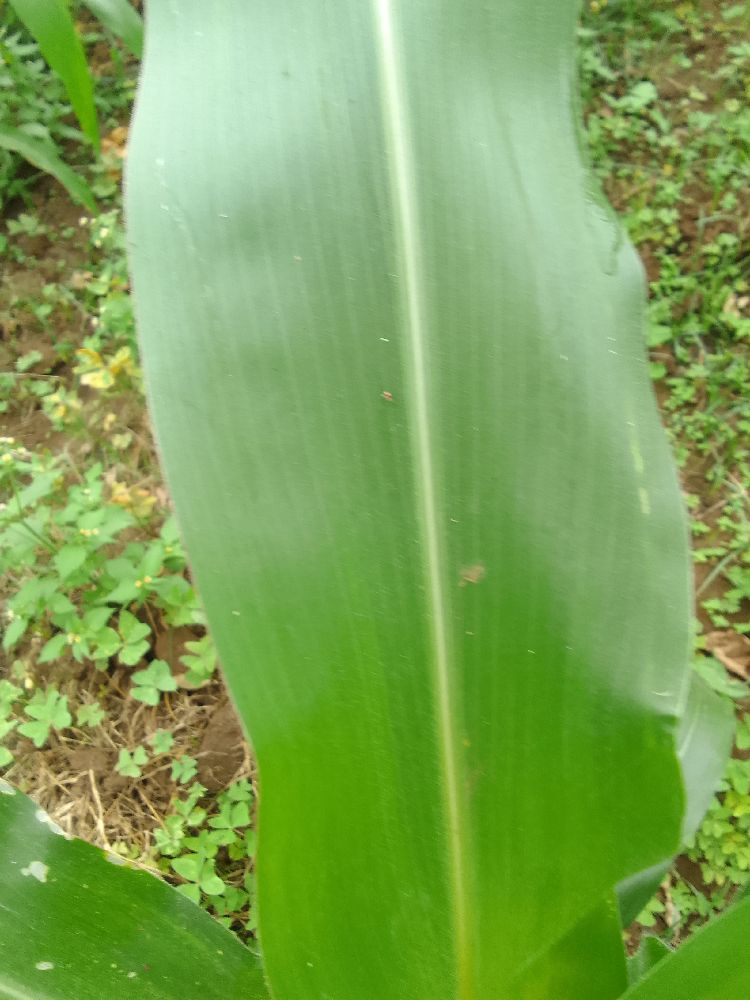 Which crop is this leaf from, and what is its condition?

maize, healthy
